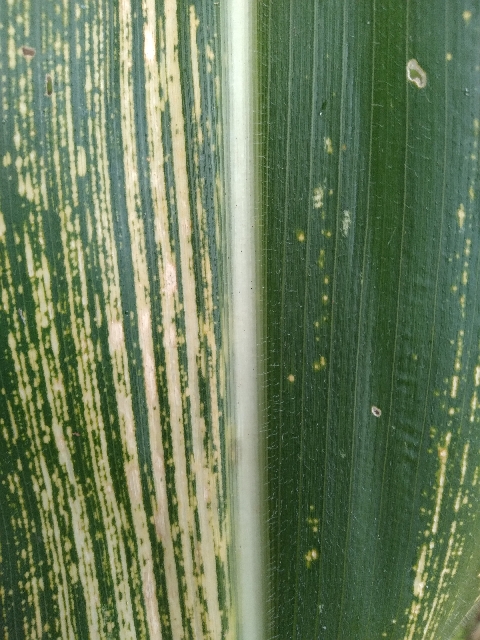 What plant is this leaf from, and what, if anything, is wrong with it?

maize, maize streak virus
